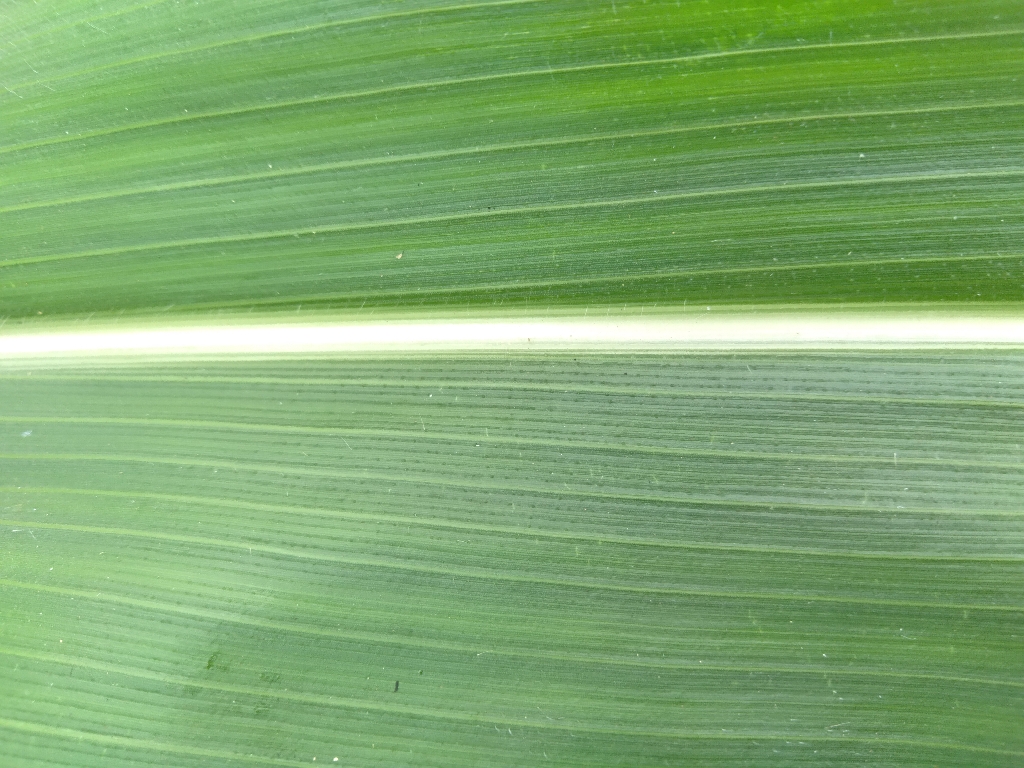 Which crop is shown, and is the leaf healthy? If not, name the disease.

maize, healthy
